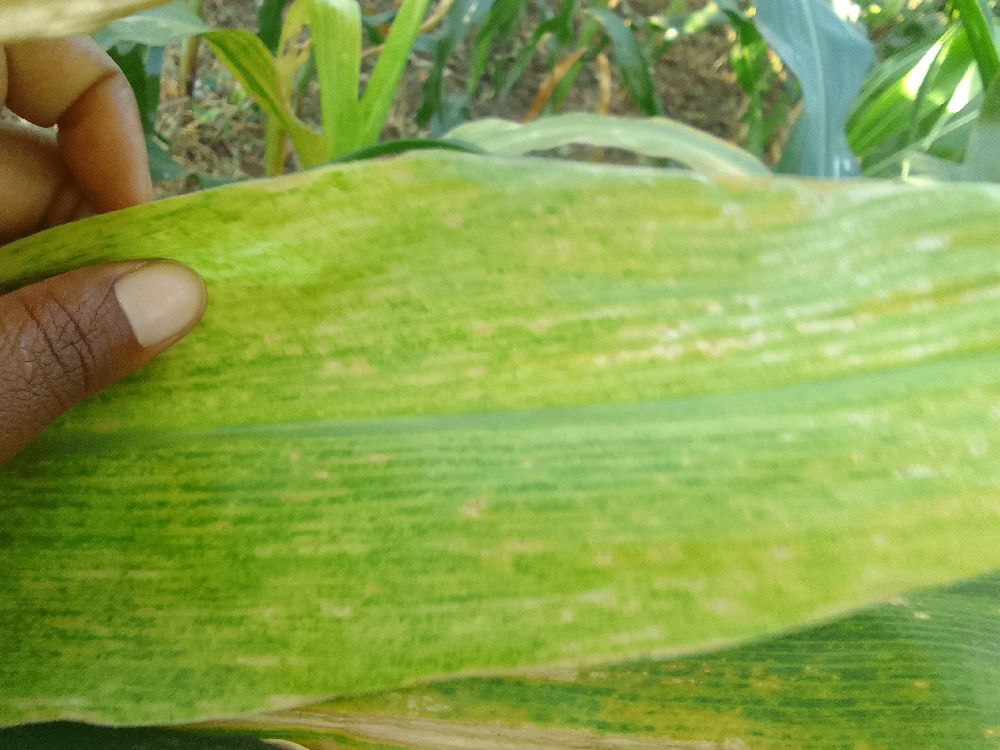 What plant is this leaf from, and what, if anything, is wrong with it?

maize, maize lethal necrosis
